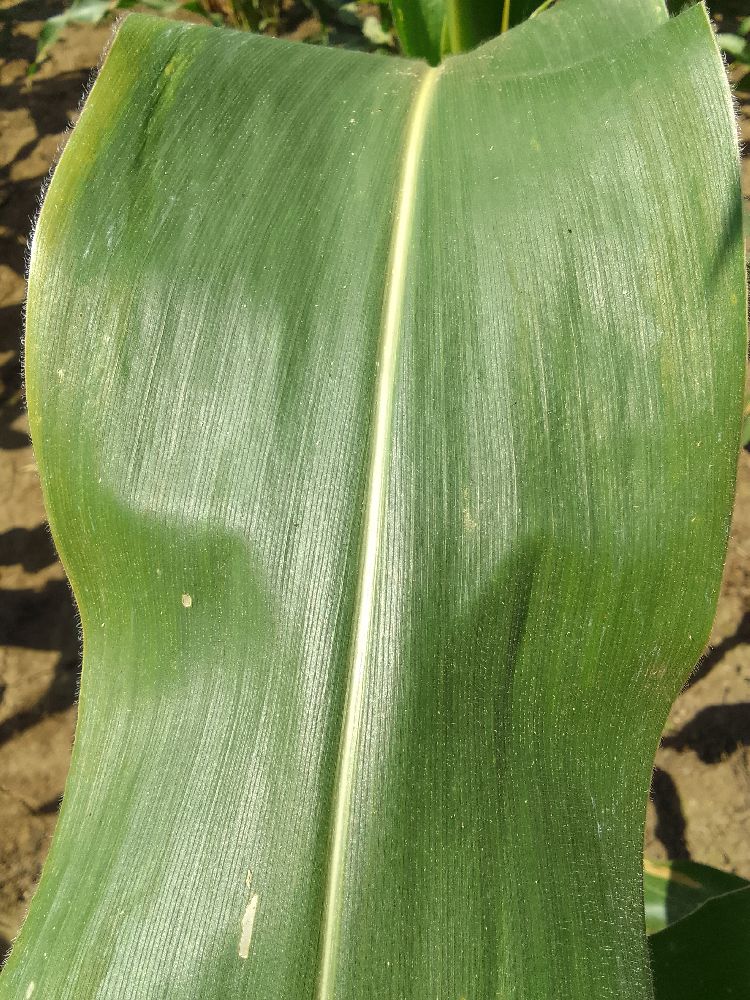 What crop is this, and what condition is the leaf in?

maize, healthy
